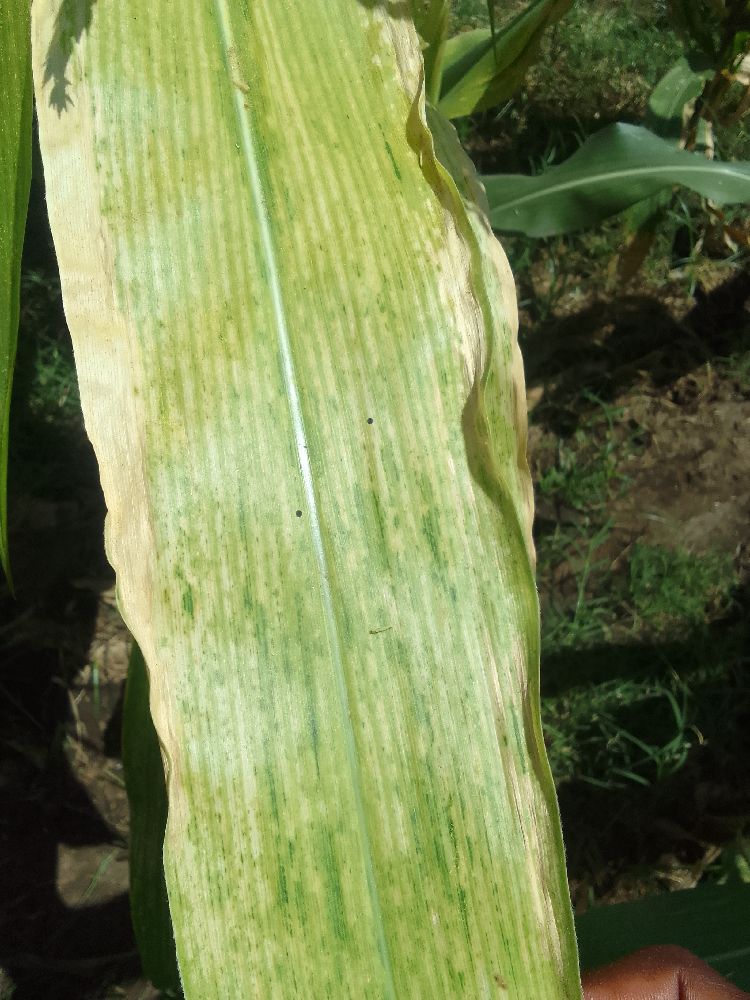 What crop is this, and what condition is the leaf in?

maize, maize lethal necrosis
